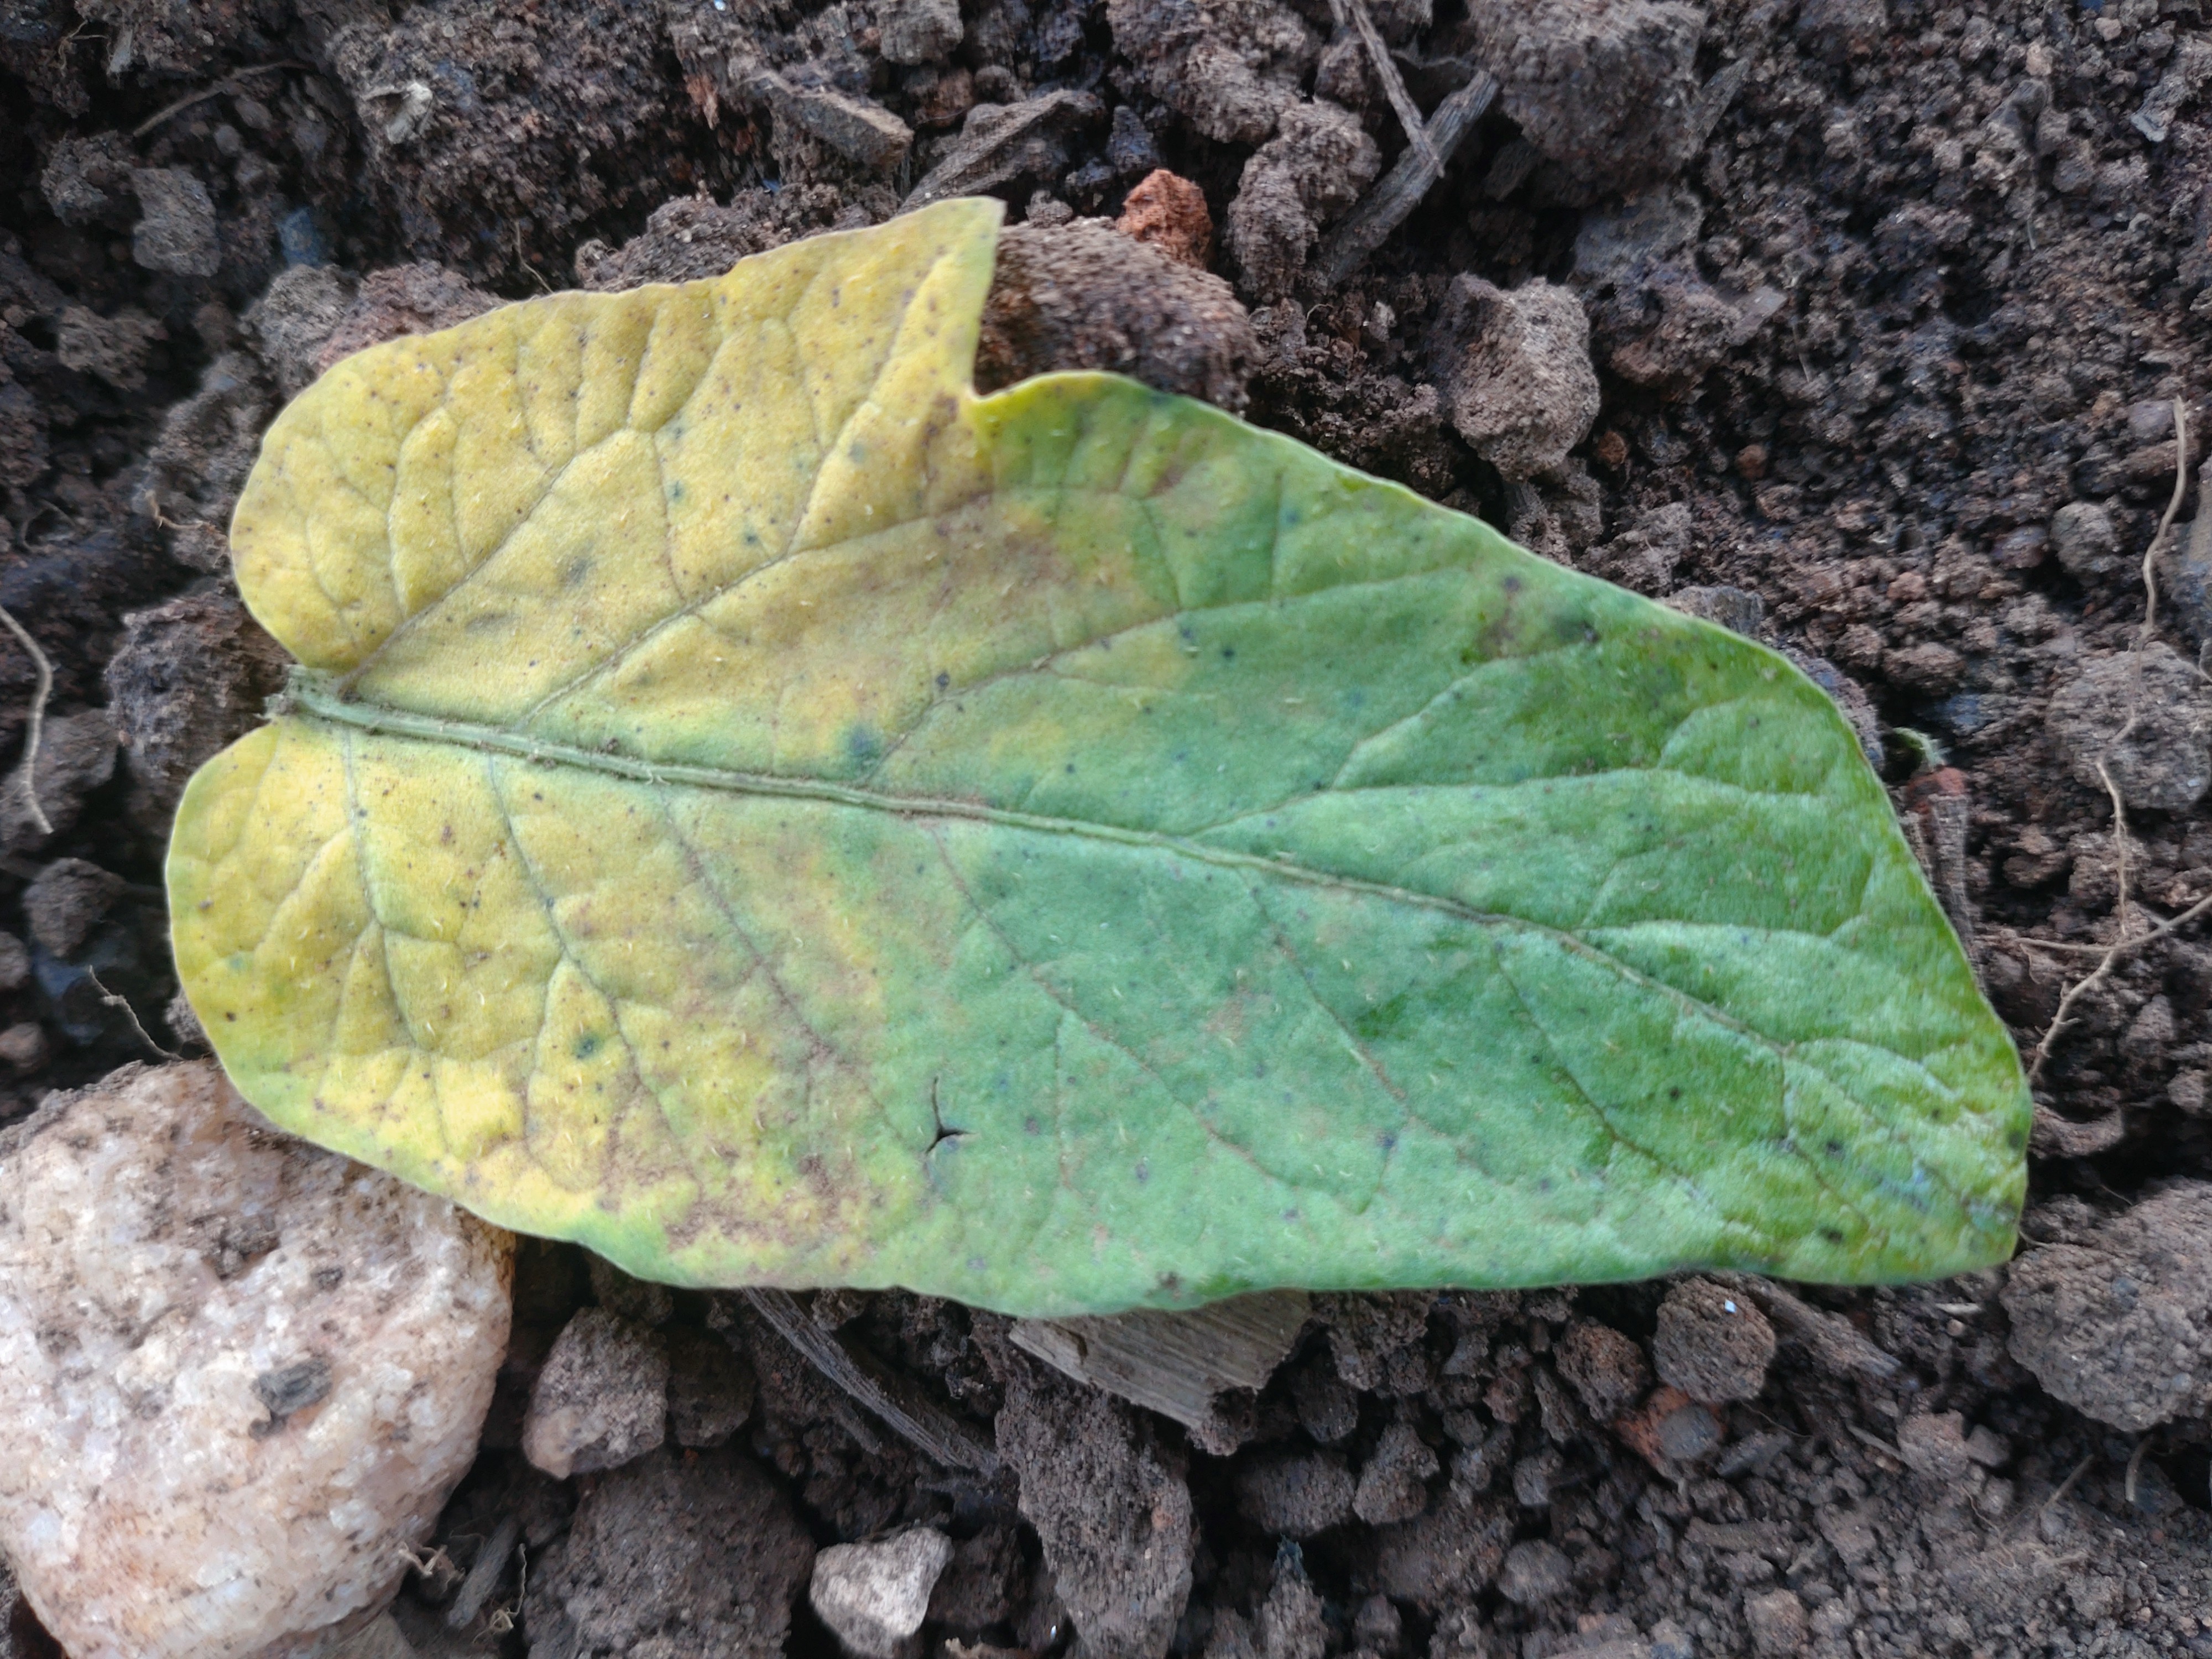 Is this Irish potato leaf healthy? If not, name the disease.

late blight
